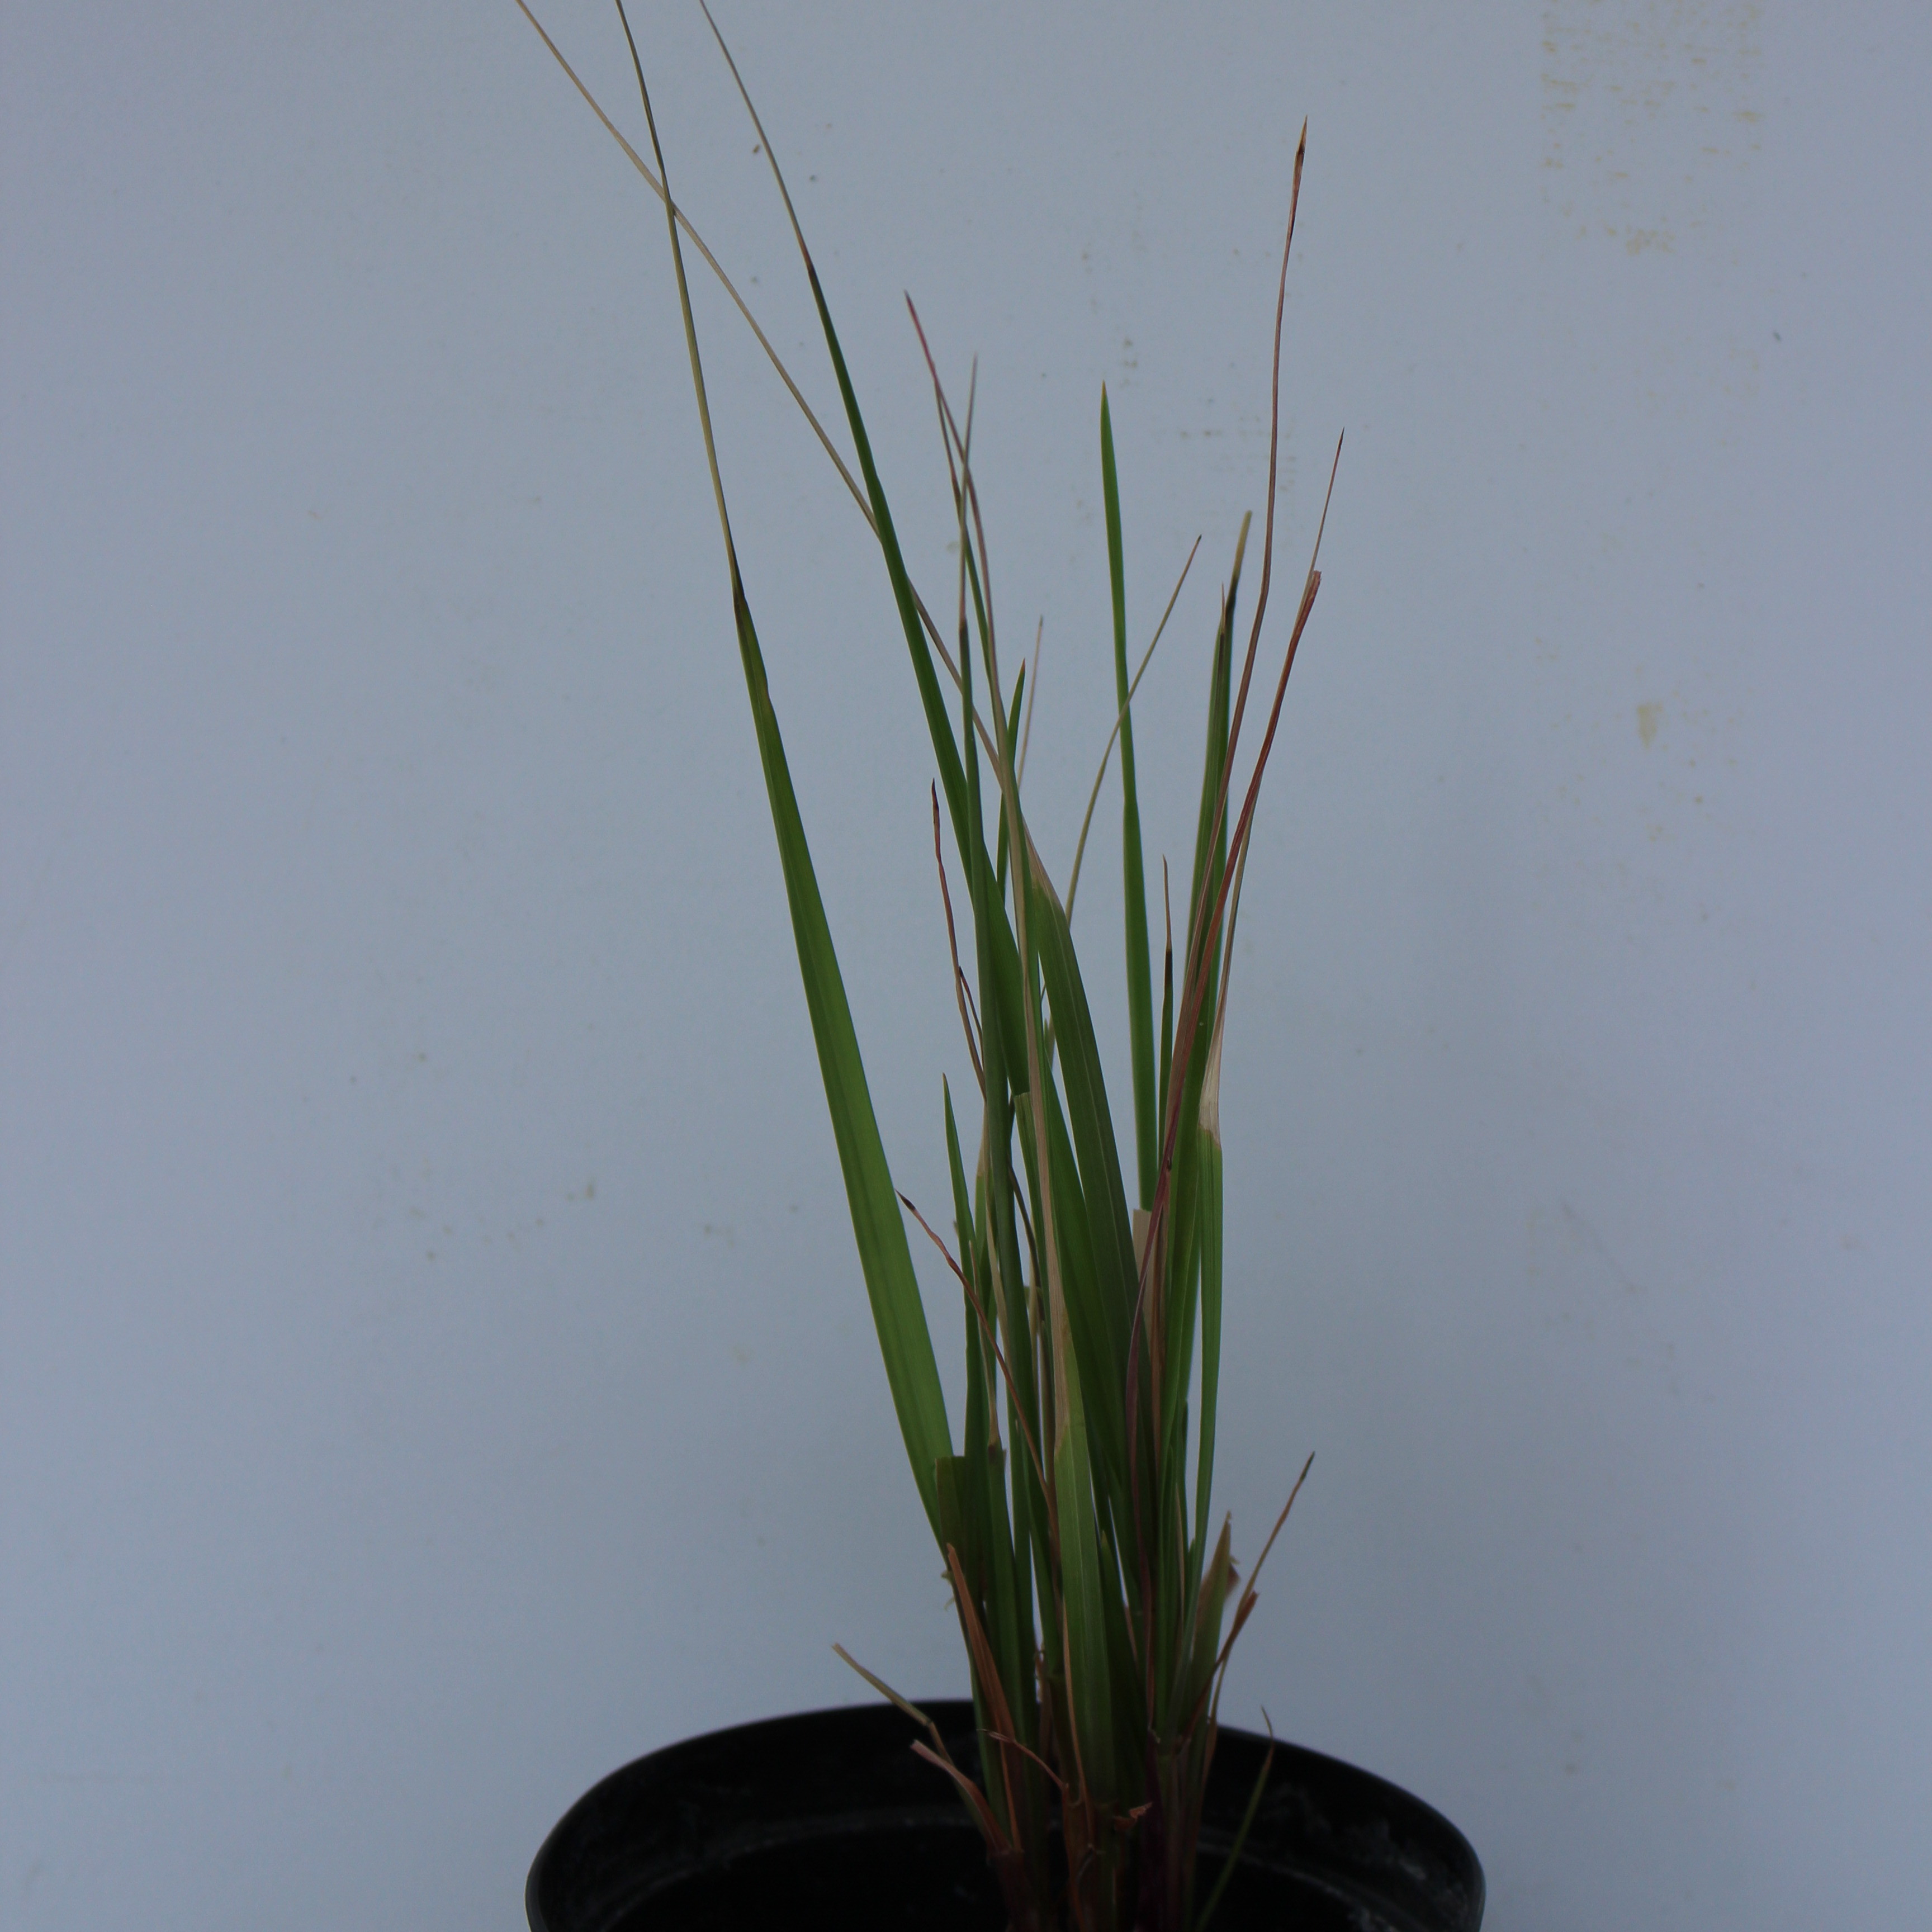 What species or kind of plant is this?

Lolium multiflorum
